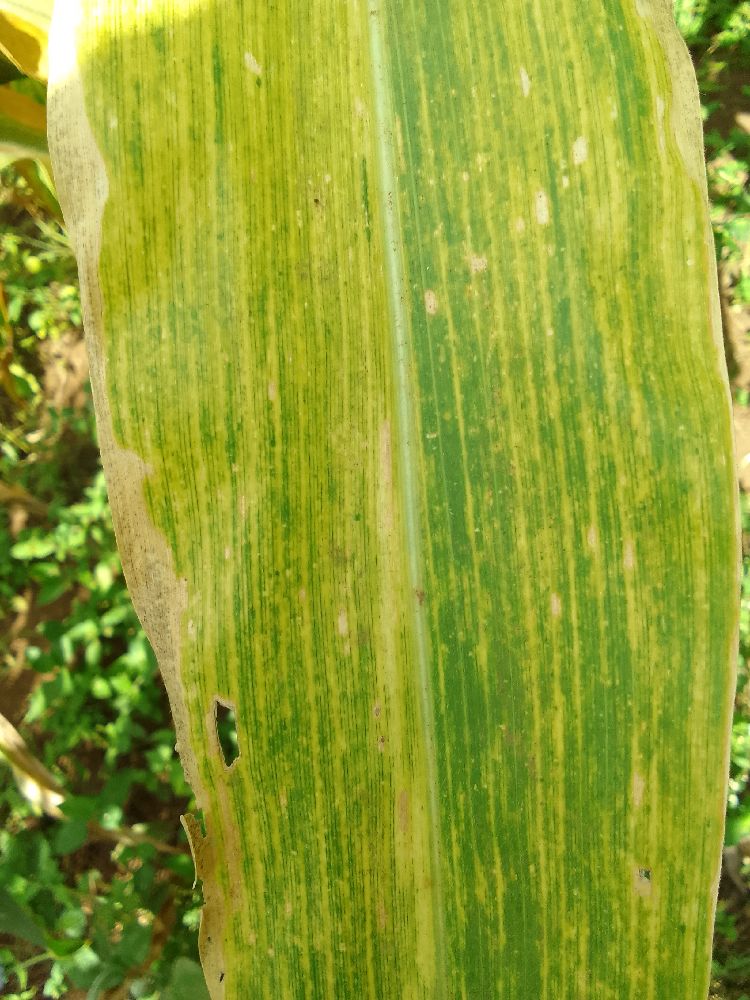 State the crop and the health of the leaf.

maize, maize lethal necrosis
